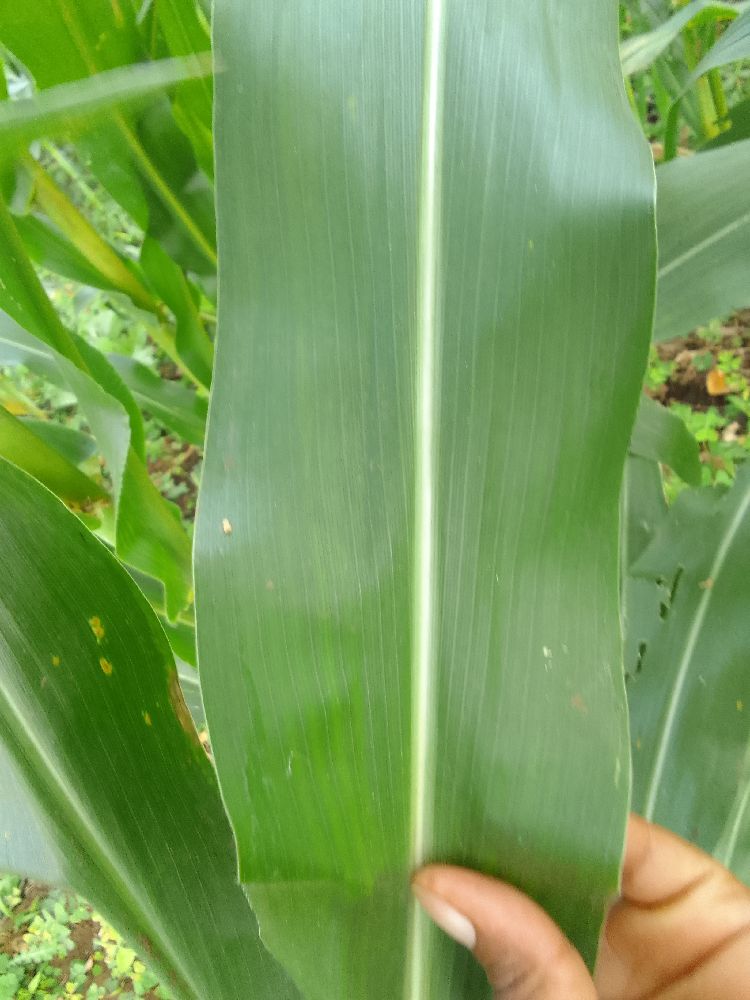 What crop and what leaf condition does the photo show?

maize, healthy
